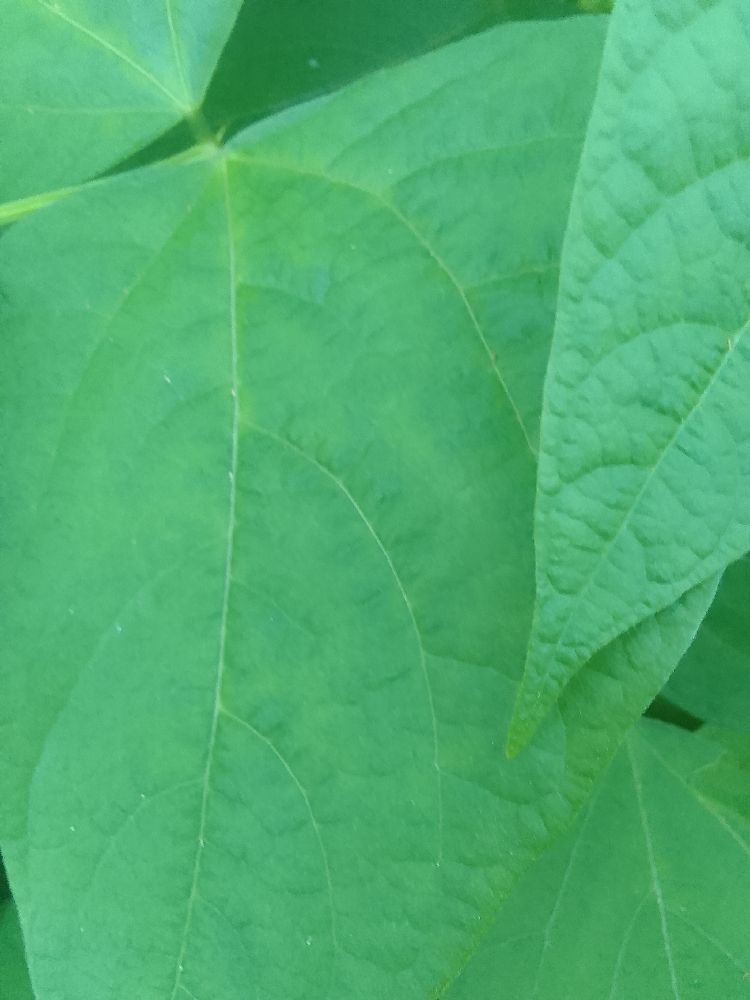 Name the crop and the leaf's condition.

common bean, healthy
